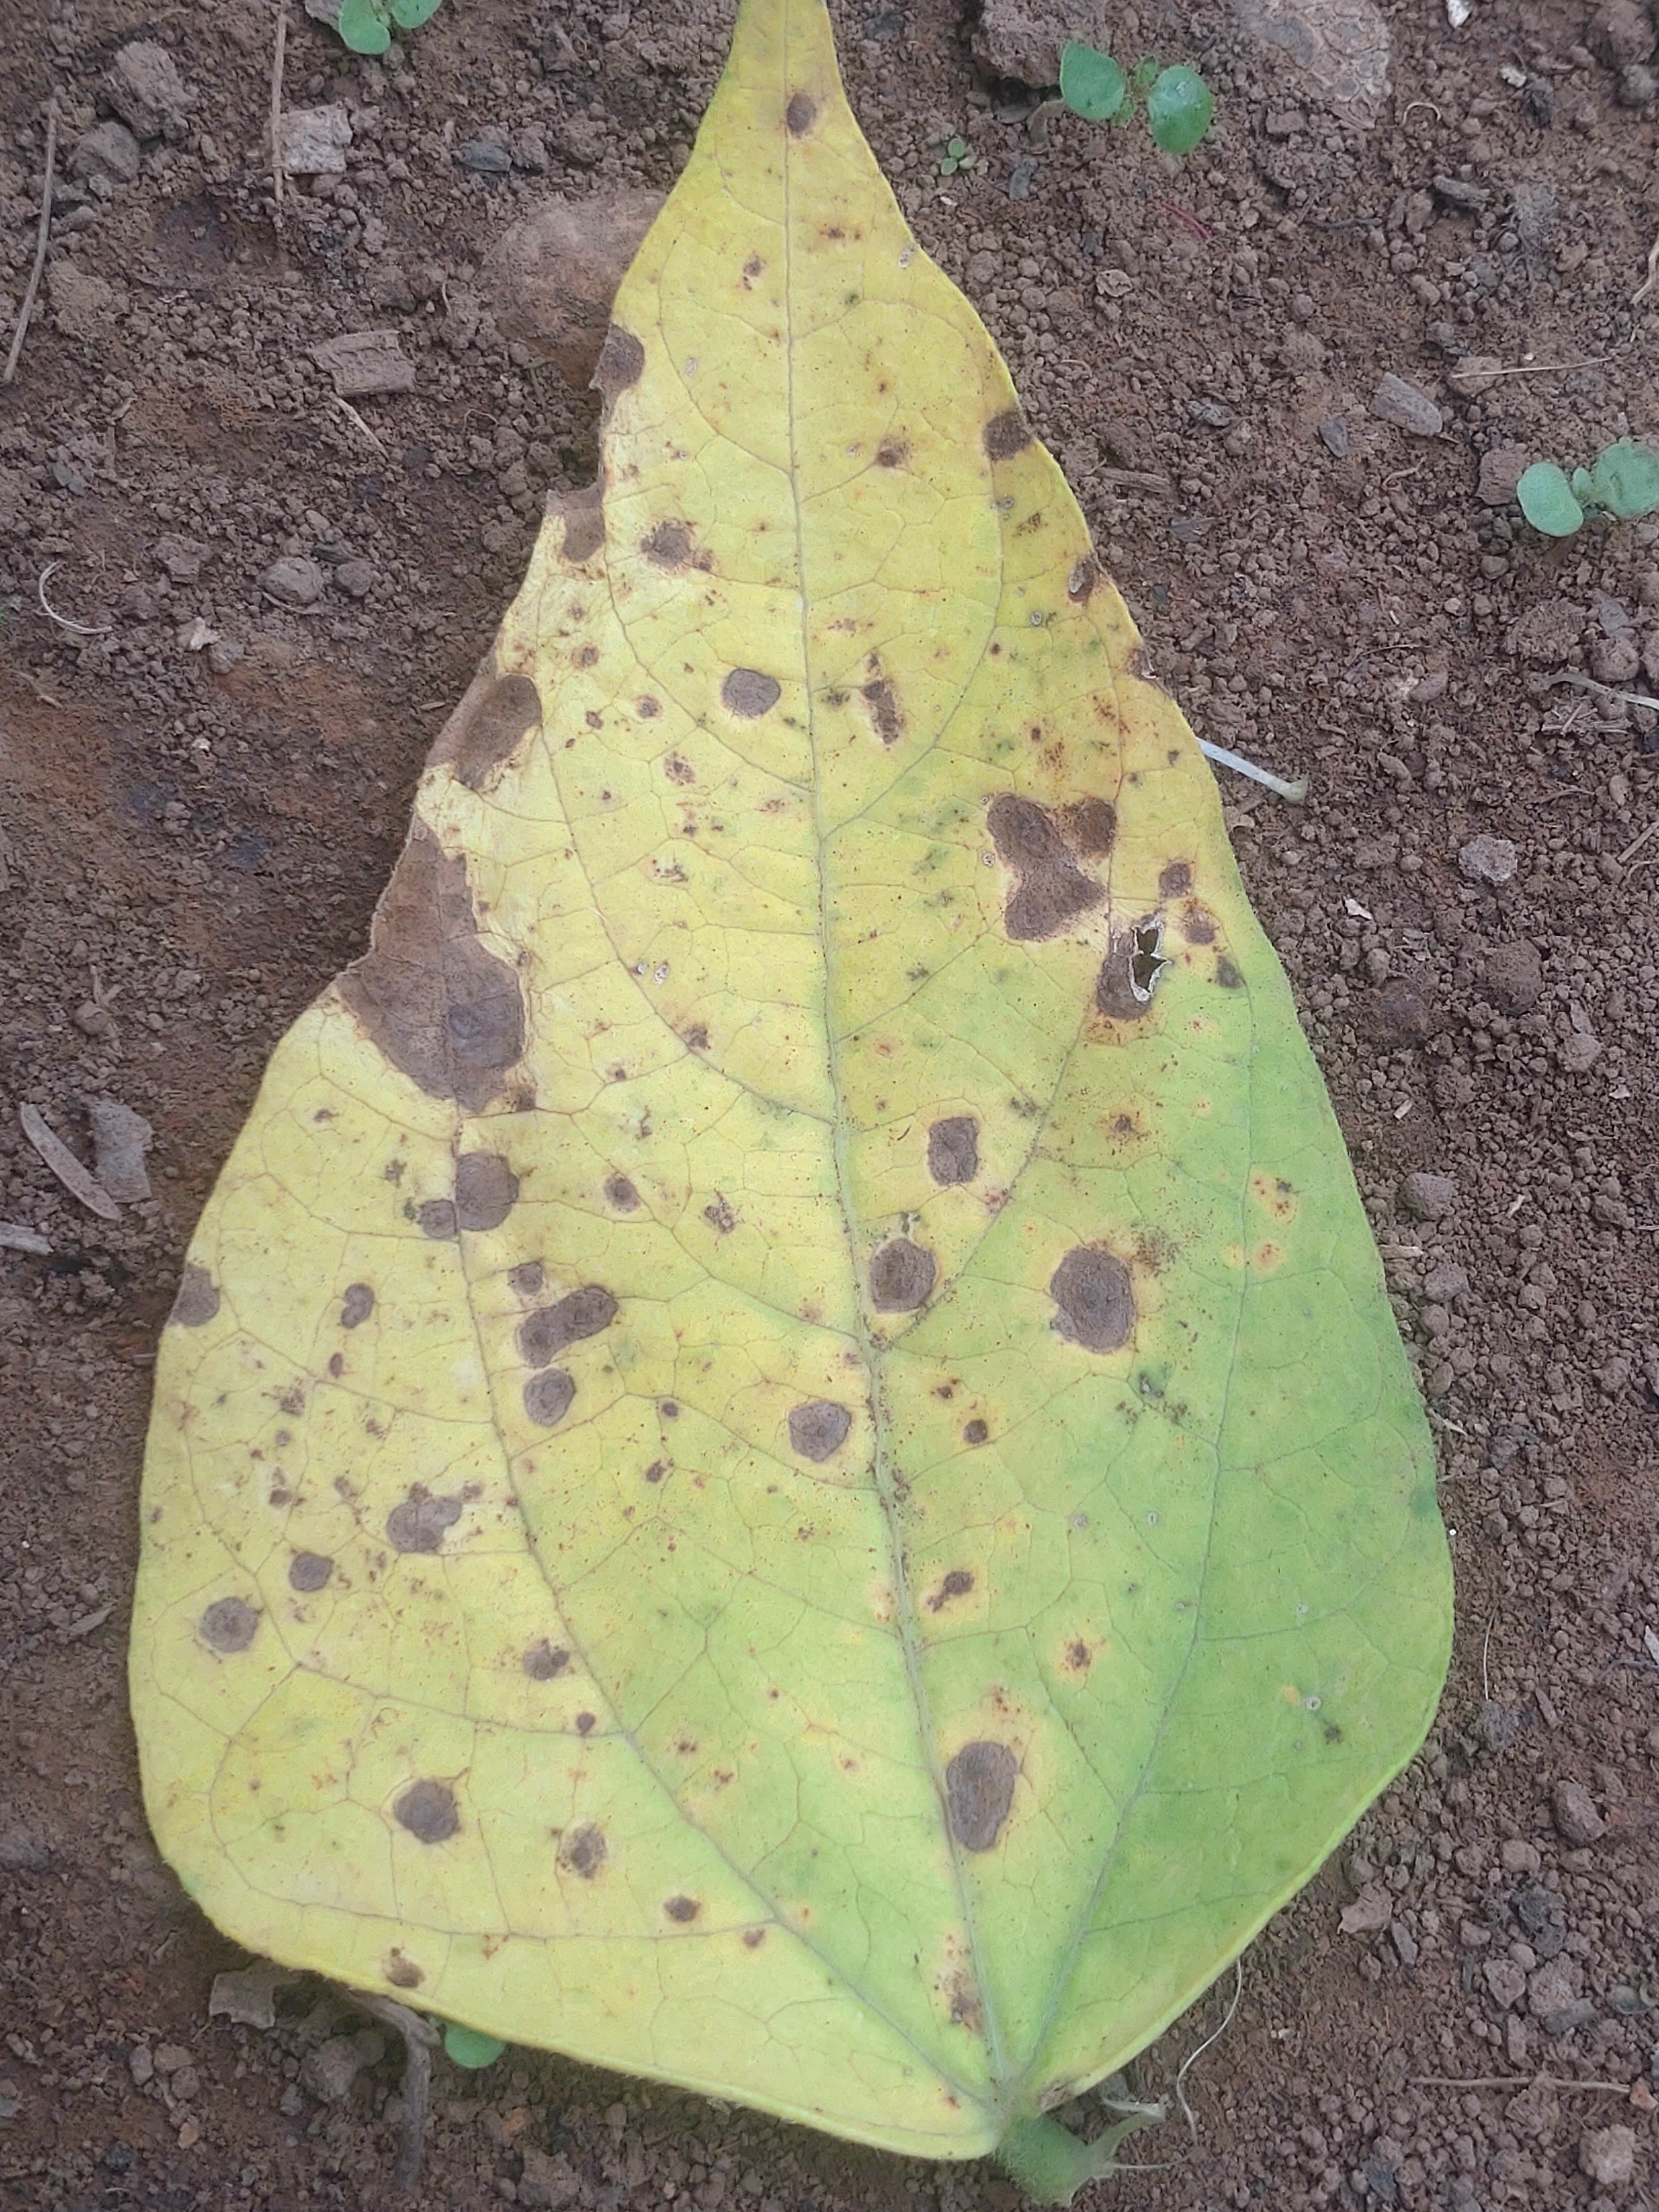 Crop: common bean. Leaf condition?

anthracnose
